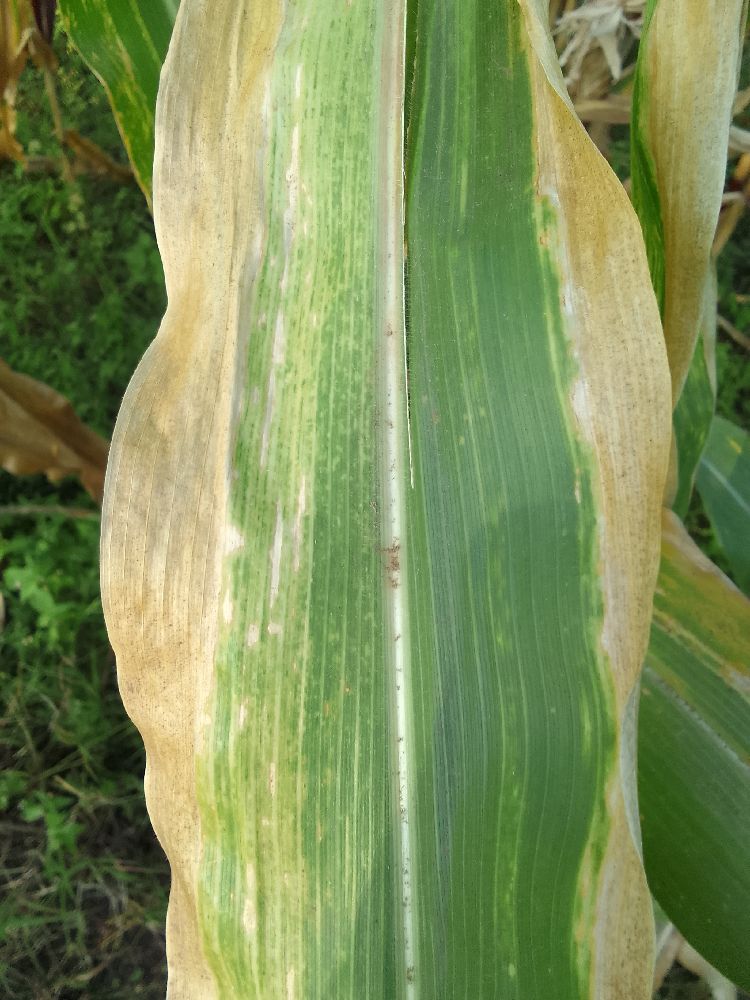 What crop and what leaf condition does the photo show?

maize, maize lethal necrosis
